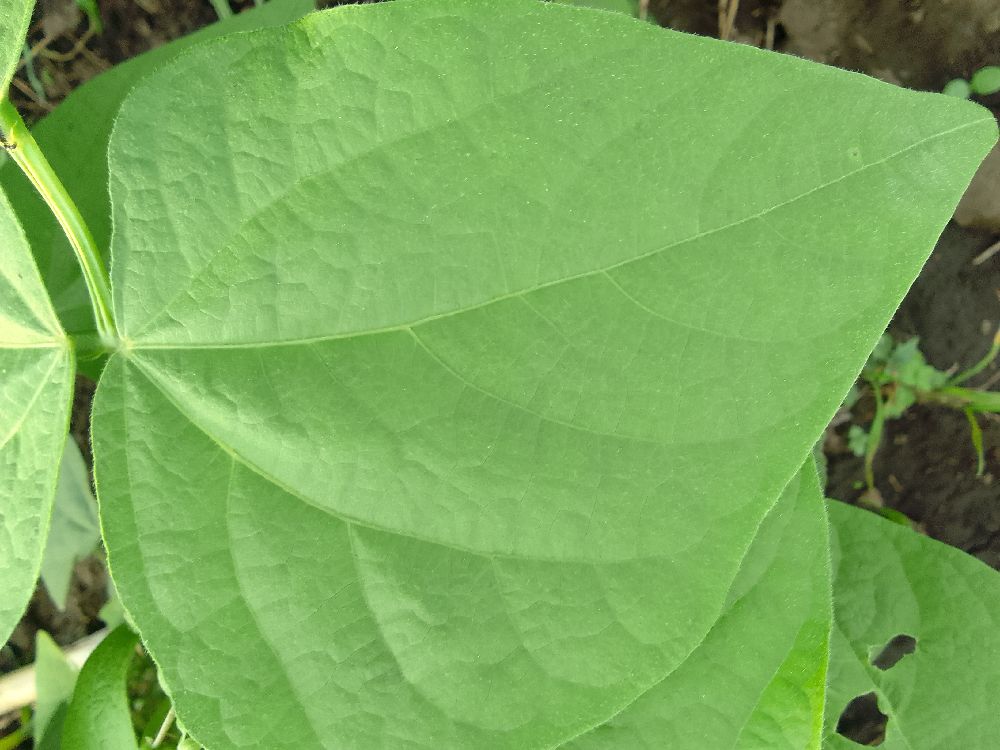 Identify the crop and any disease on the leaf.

common bean, healthy
